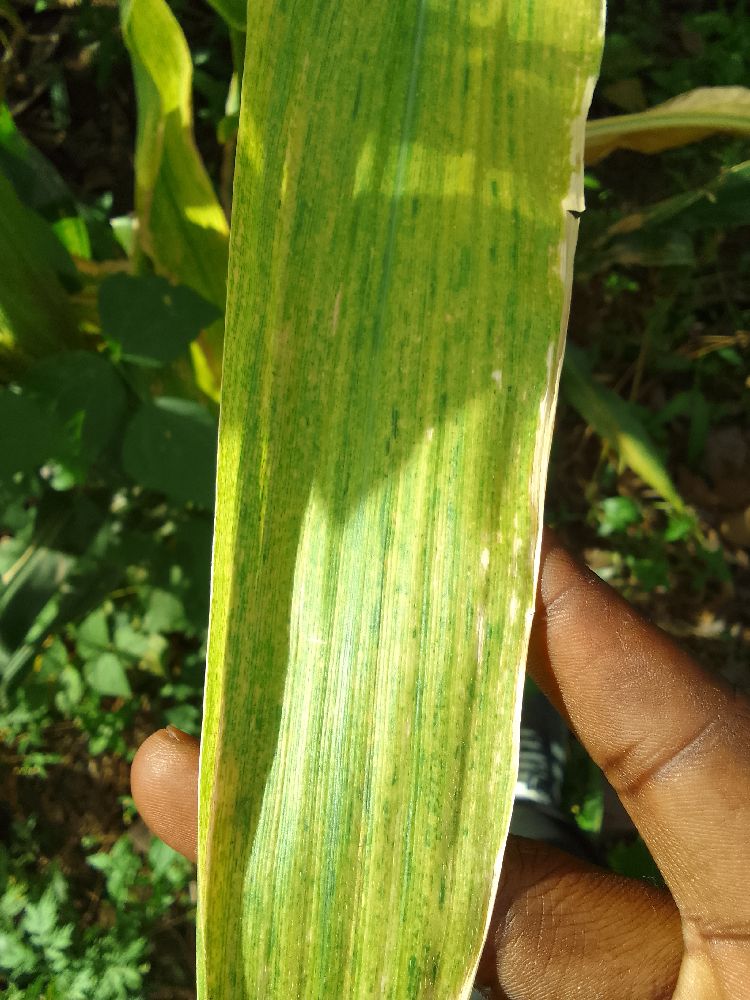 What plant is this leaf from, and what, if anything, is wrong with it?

maize, maize lethal necrosis
